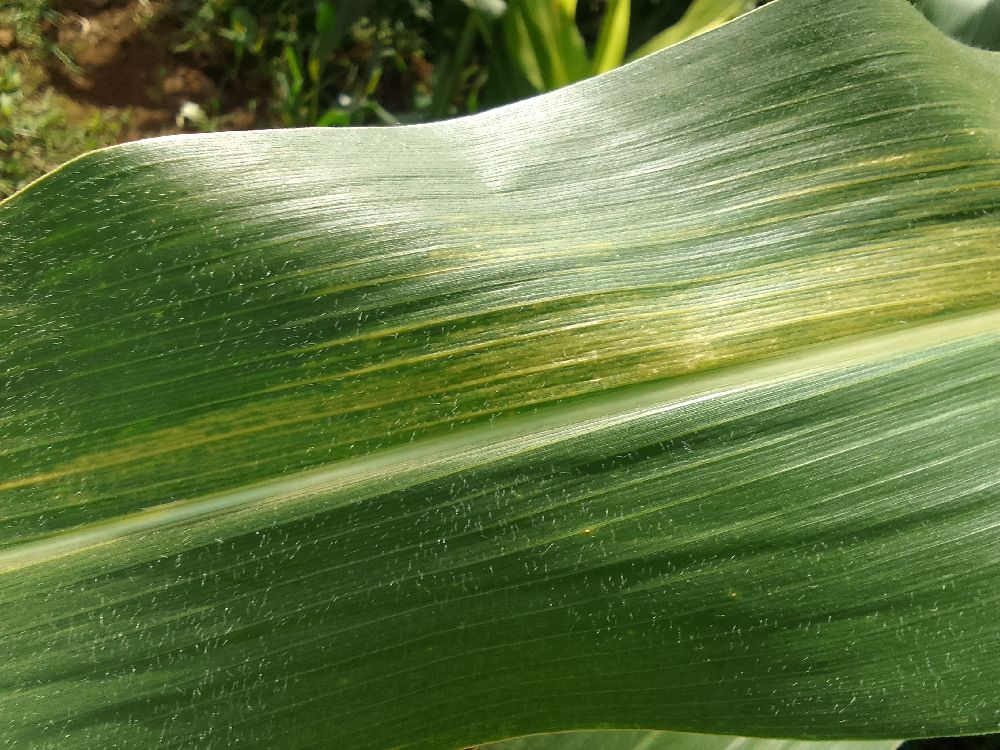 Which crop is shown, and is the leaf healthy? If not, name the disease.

maize, maize lethal necrosis
